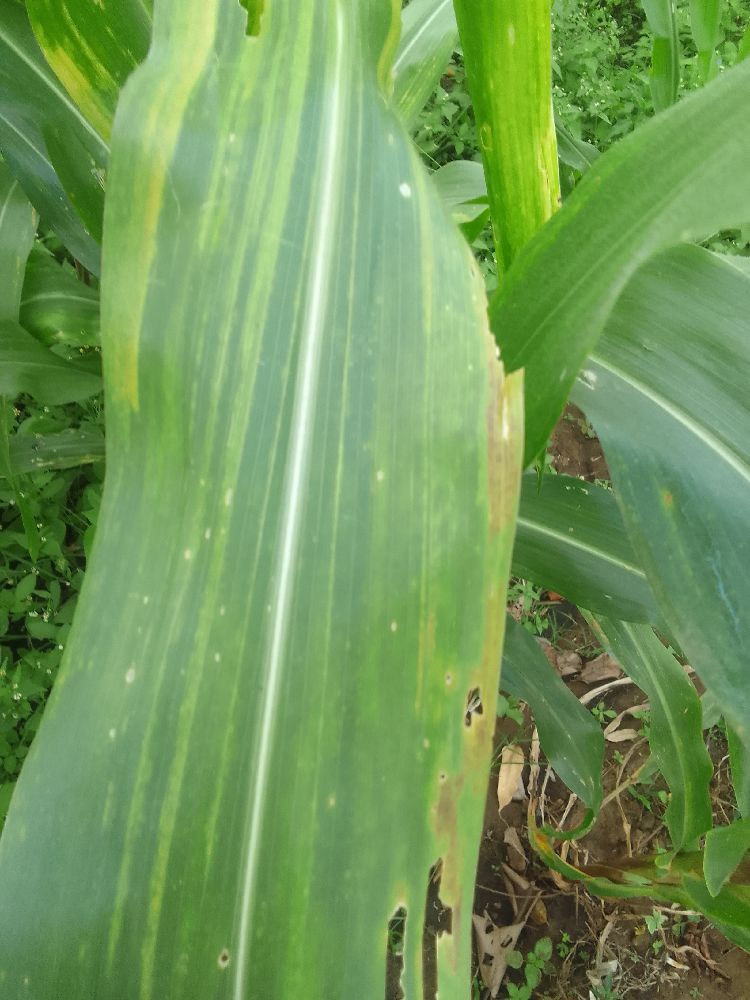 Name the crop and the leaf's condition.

maize, maize lethal necrosis
